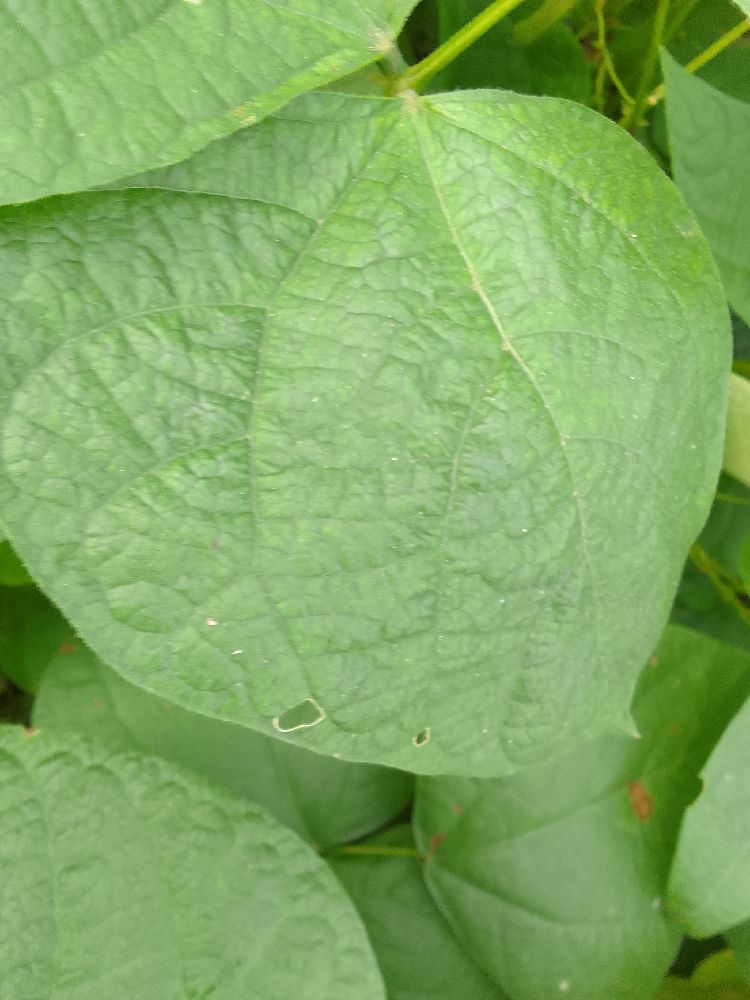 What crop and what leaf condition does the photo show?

common bean, healthy
